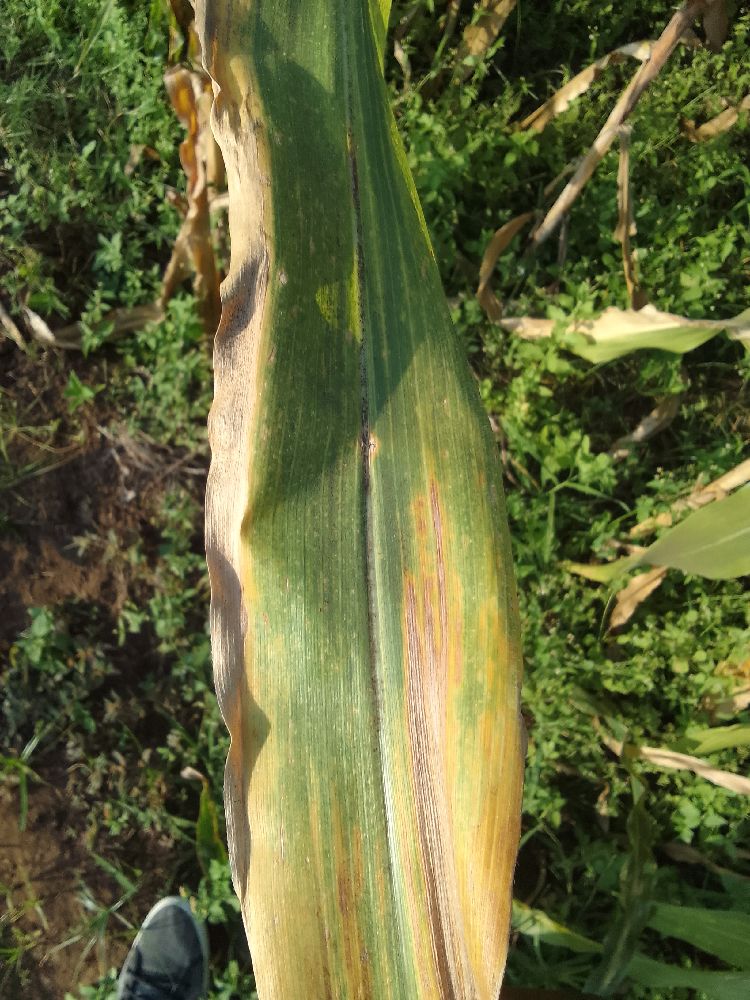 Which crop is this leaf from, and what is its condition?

maize, maize lethal necrosis
